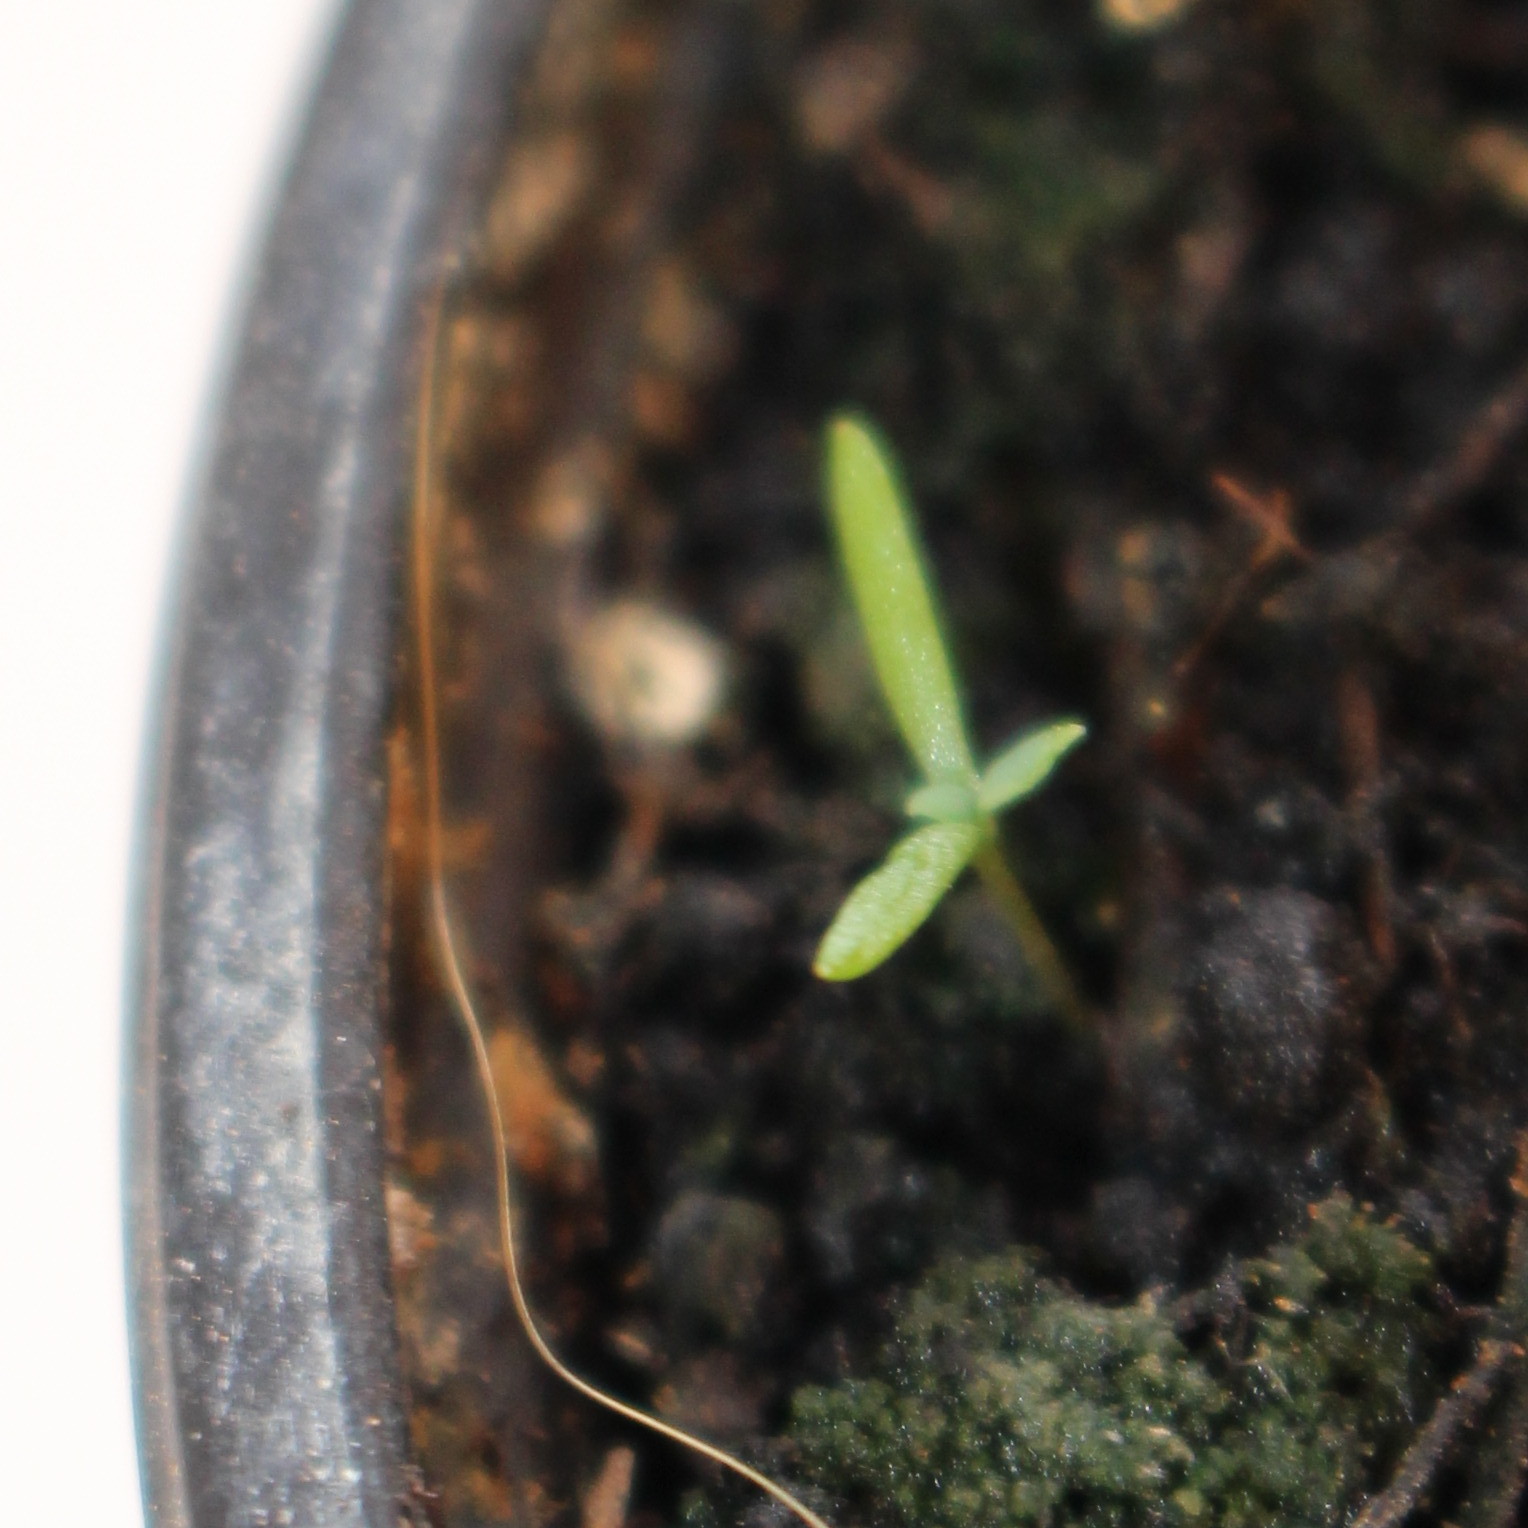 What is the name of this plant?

Papaver rhoeas
